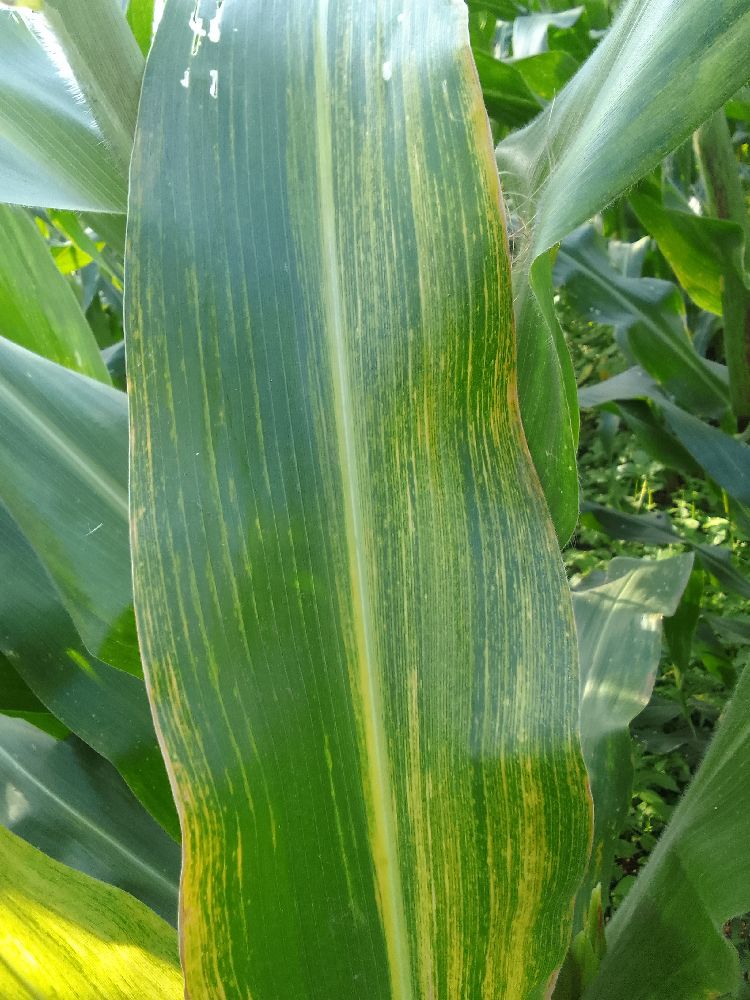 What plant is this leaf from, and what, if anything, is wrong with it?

maize, maize lethal necrosis
